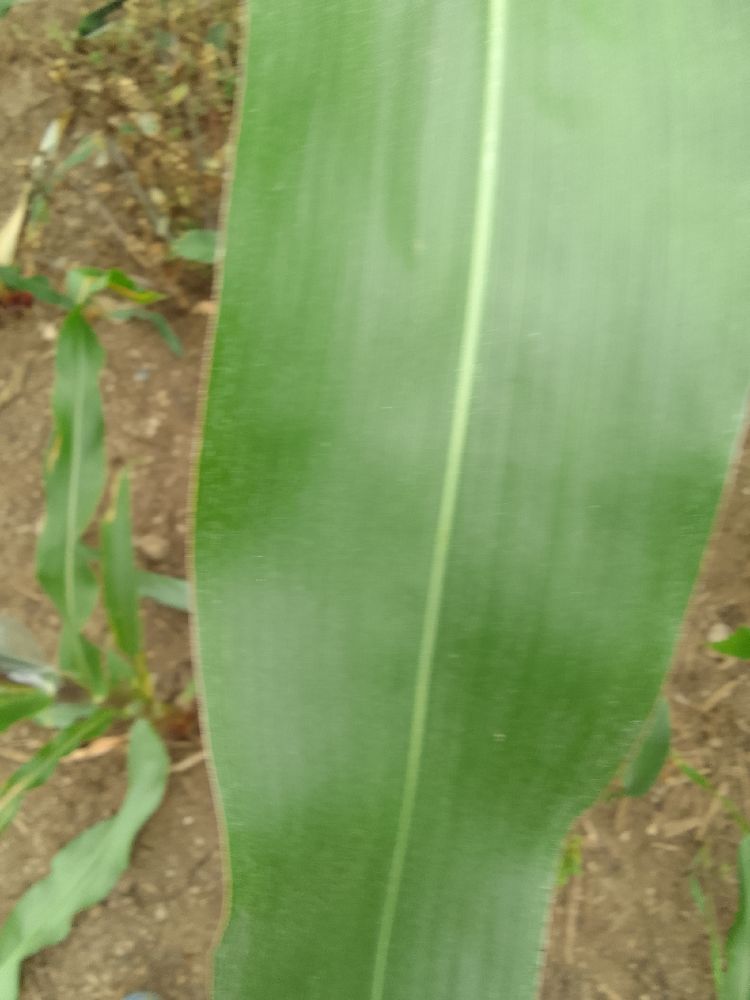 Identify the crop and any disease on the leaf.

maize, healthy
